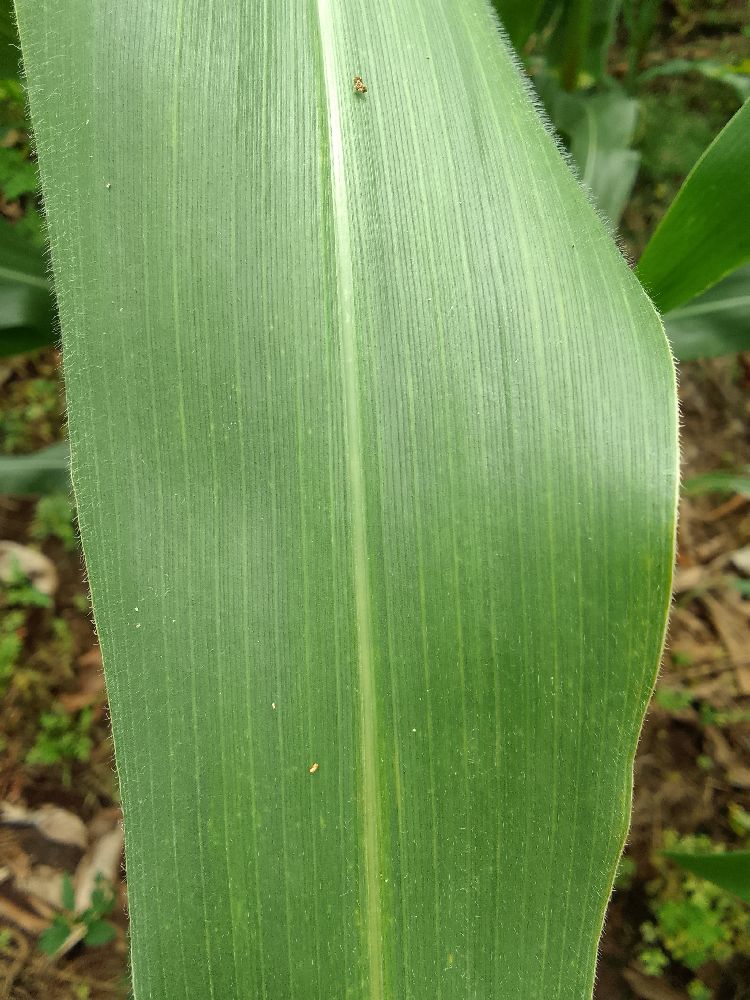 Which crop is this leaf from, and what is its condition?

maize, healthy
